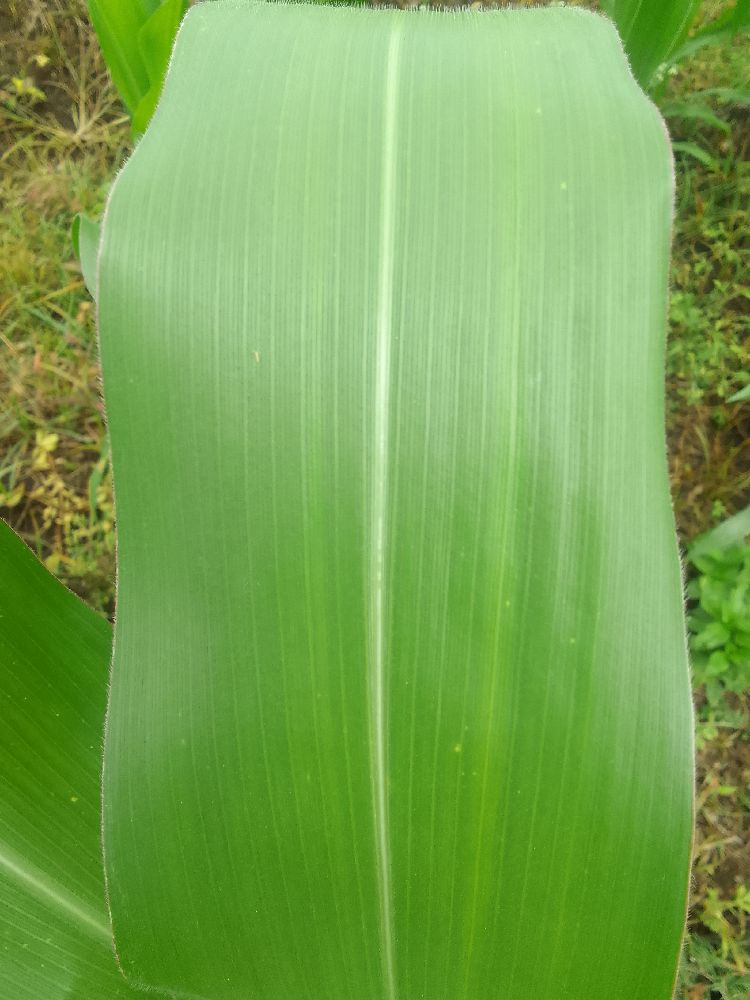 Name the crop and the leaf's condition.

maize, healthy
